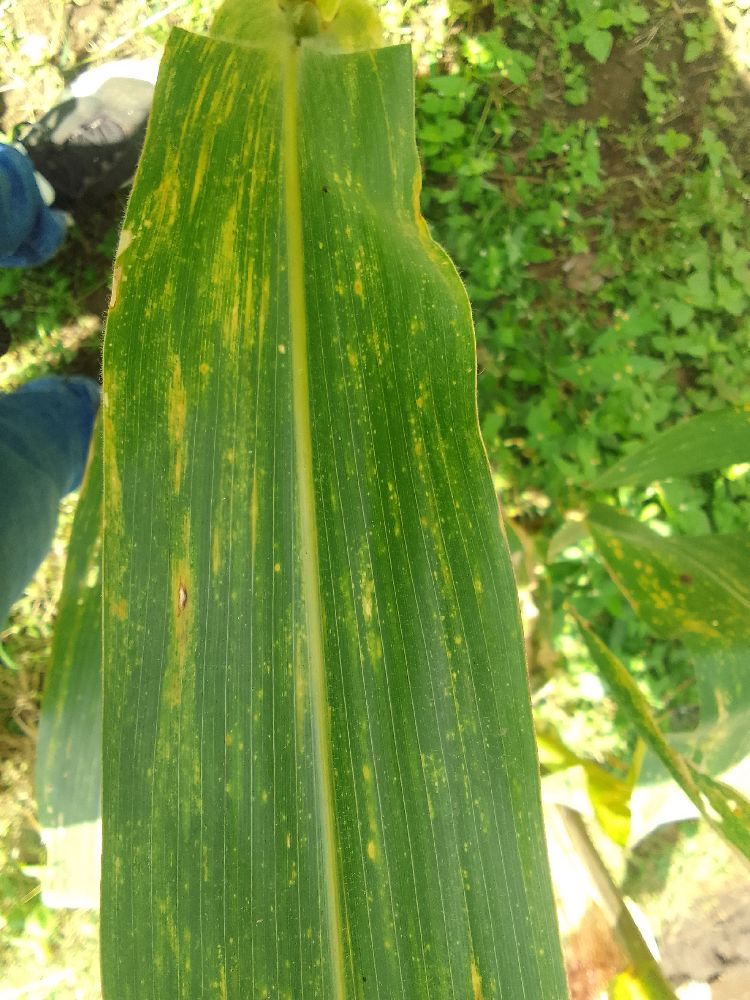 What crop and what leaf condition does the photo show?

maize, maize lethal necrosis
